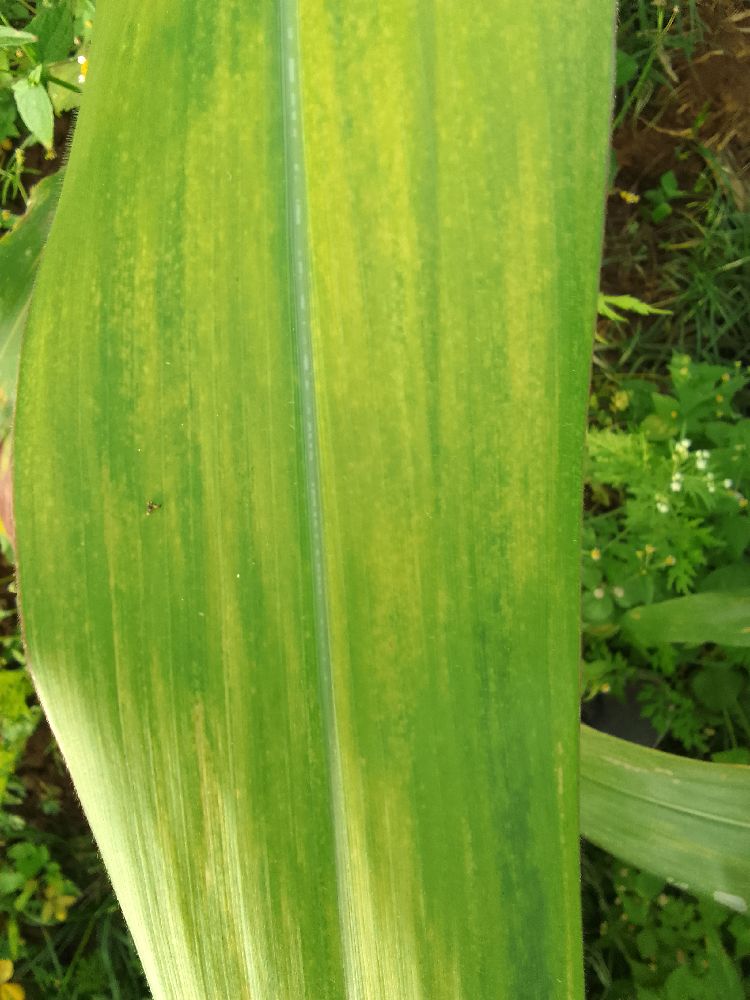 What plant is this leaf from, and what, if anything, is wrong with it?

maize, maize lethal necrosis
